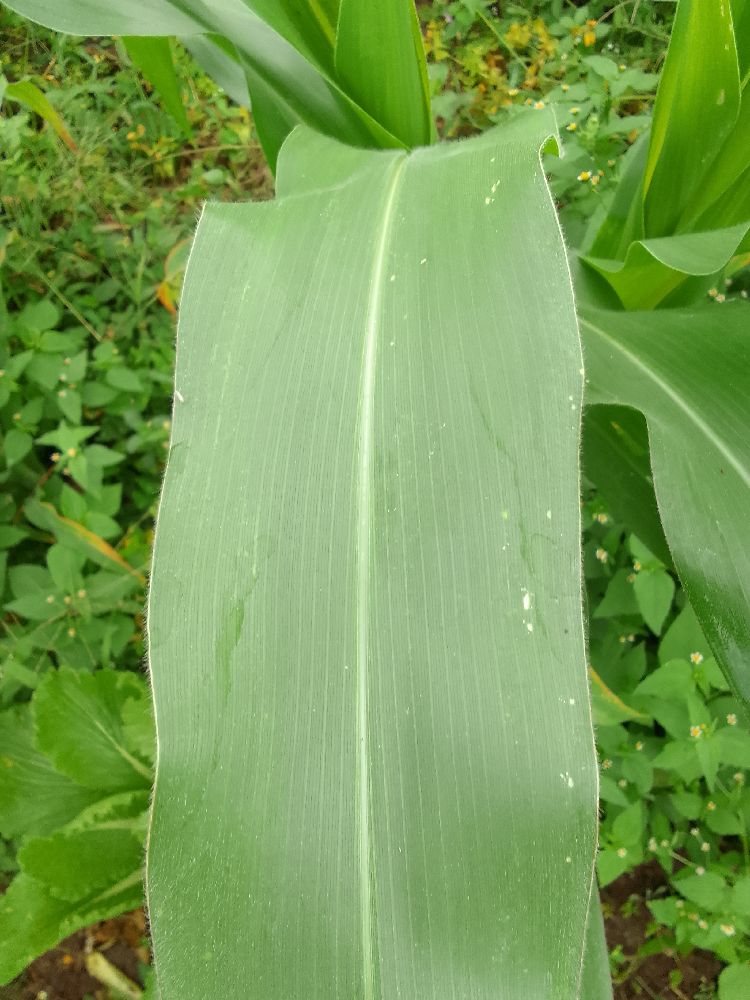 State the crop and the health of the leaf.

maize, healthy
